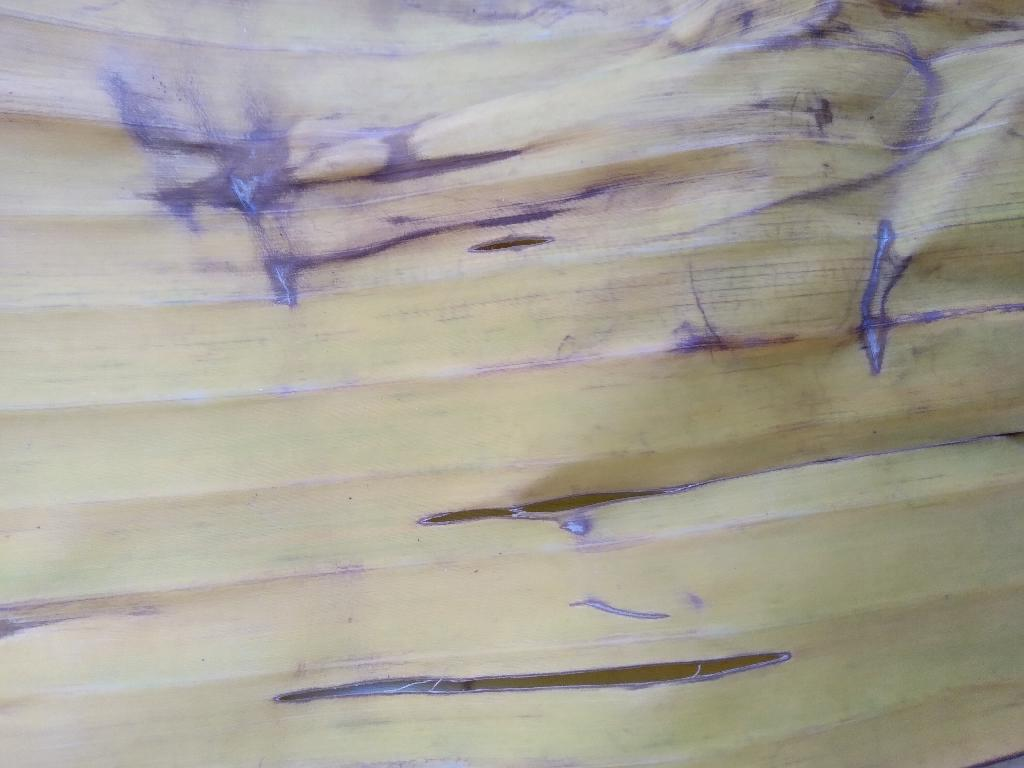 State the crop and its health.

banana, fusarium wilt race 1
